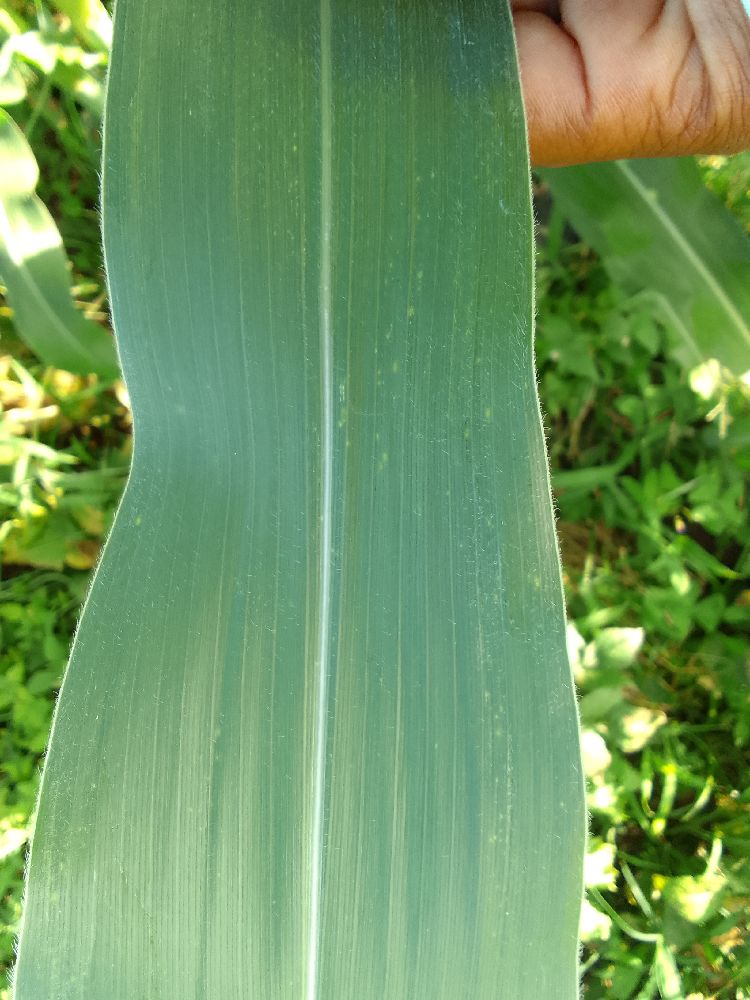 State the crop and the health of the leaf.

maize, healthy
